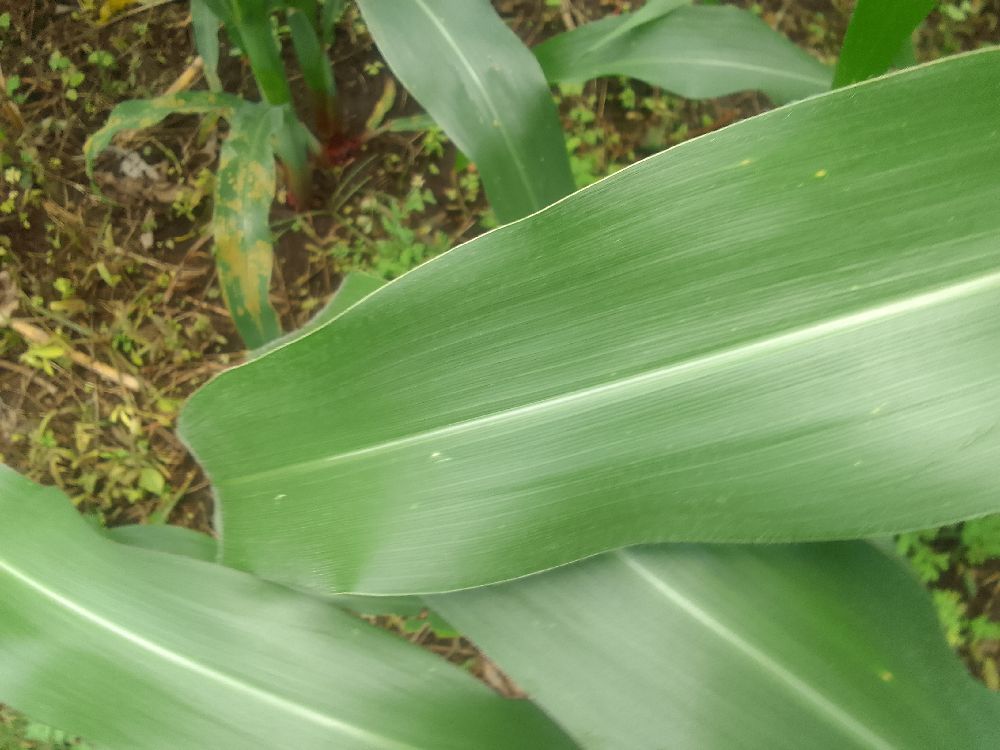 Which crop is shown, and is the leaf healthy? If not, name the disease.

maize, healthy
